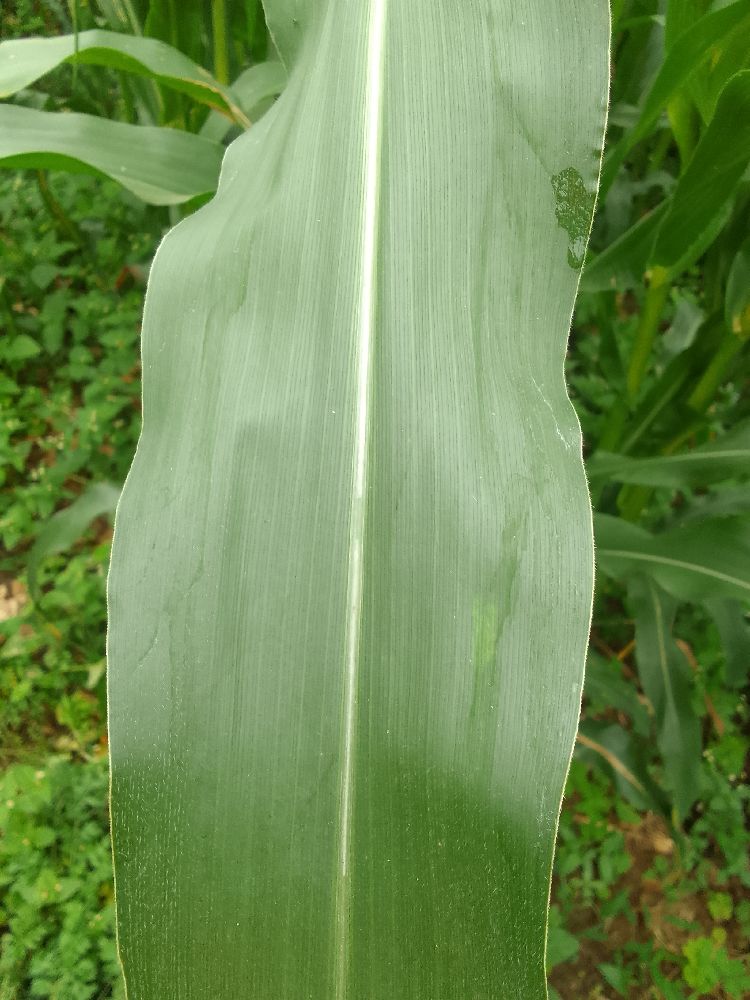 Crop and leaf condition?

maize, healthy
